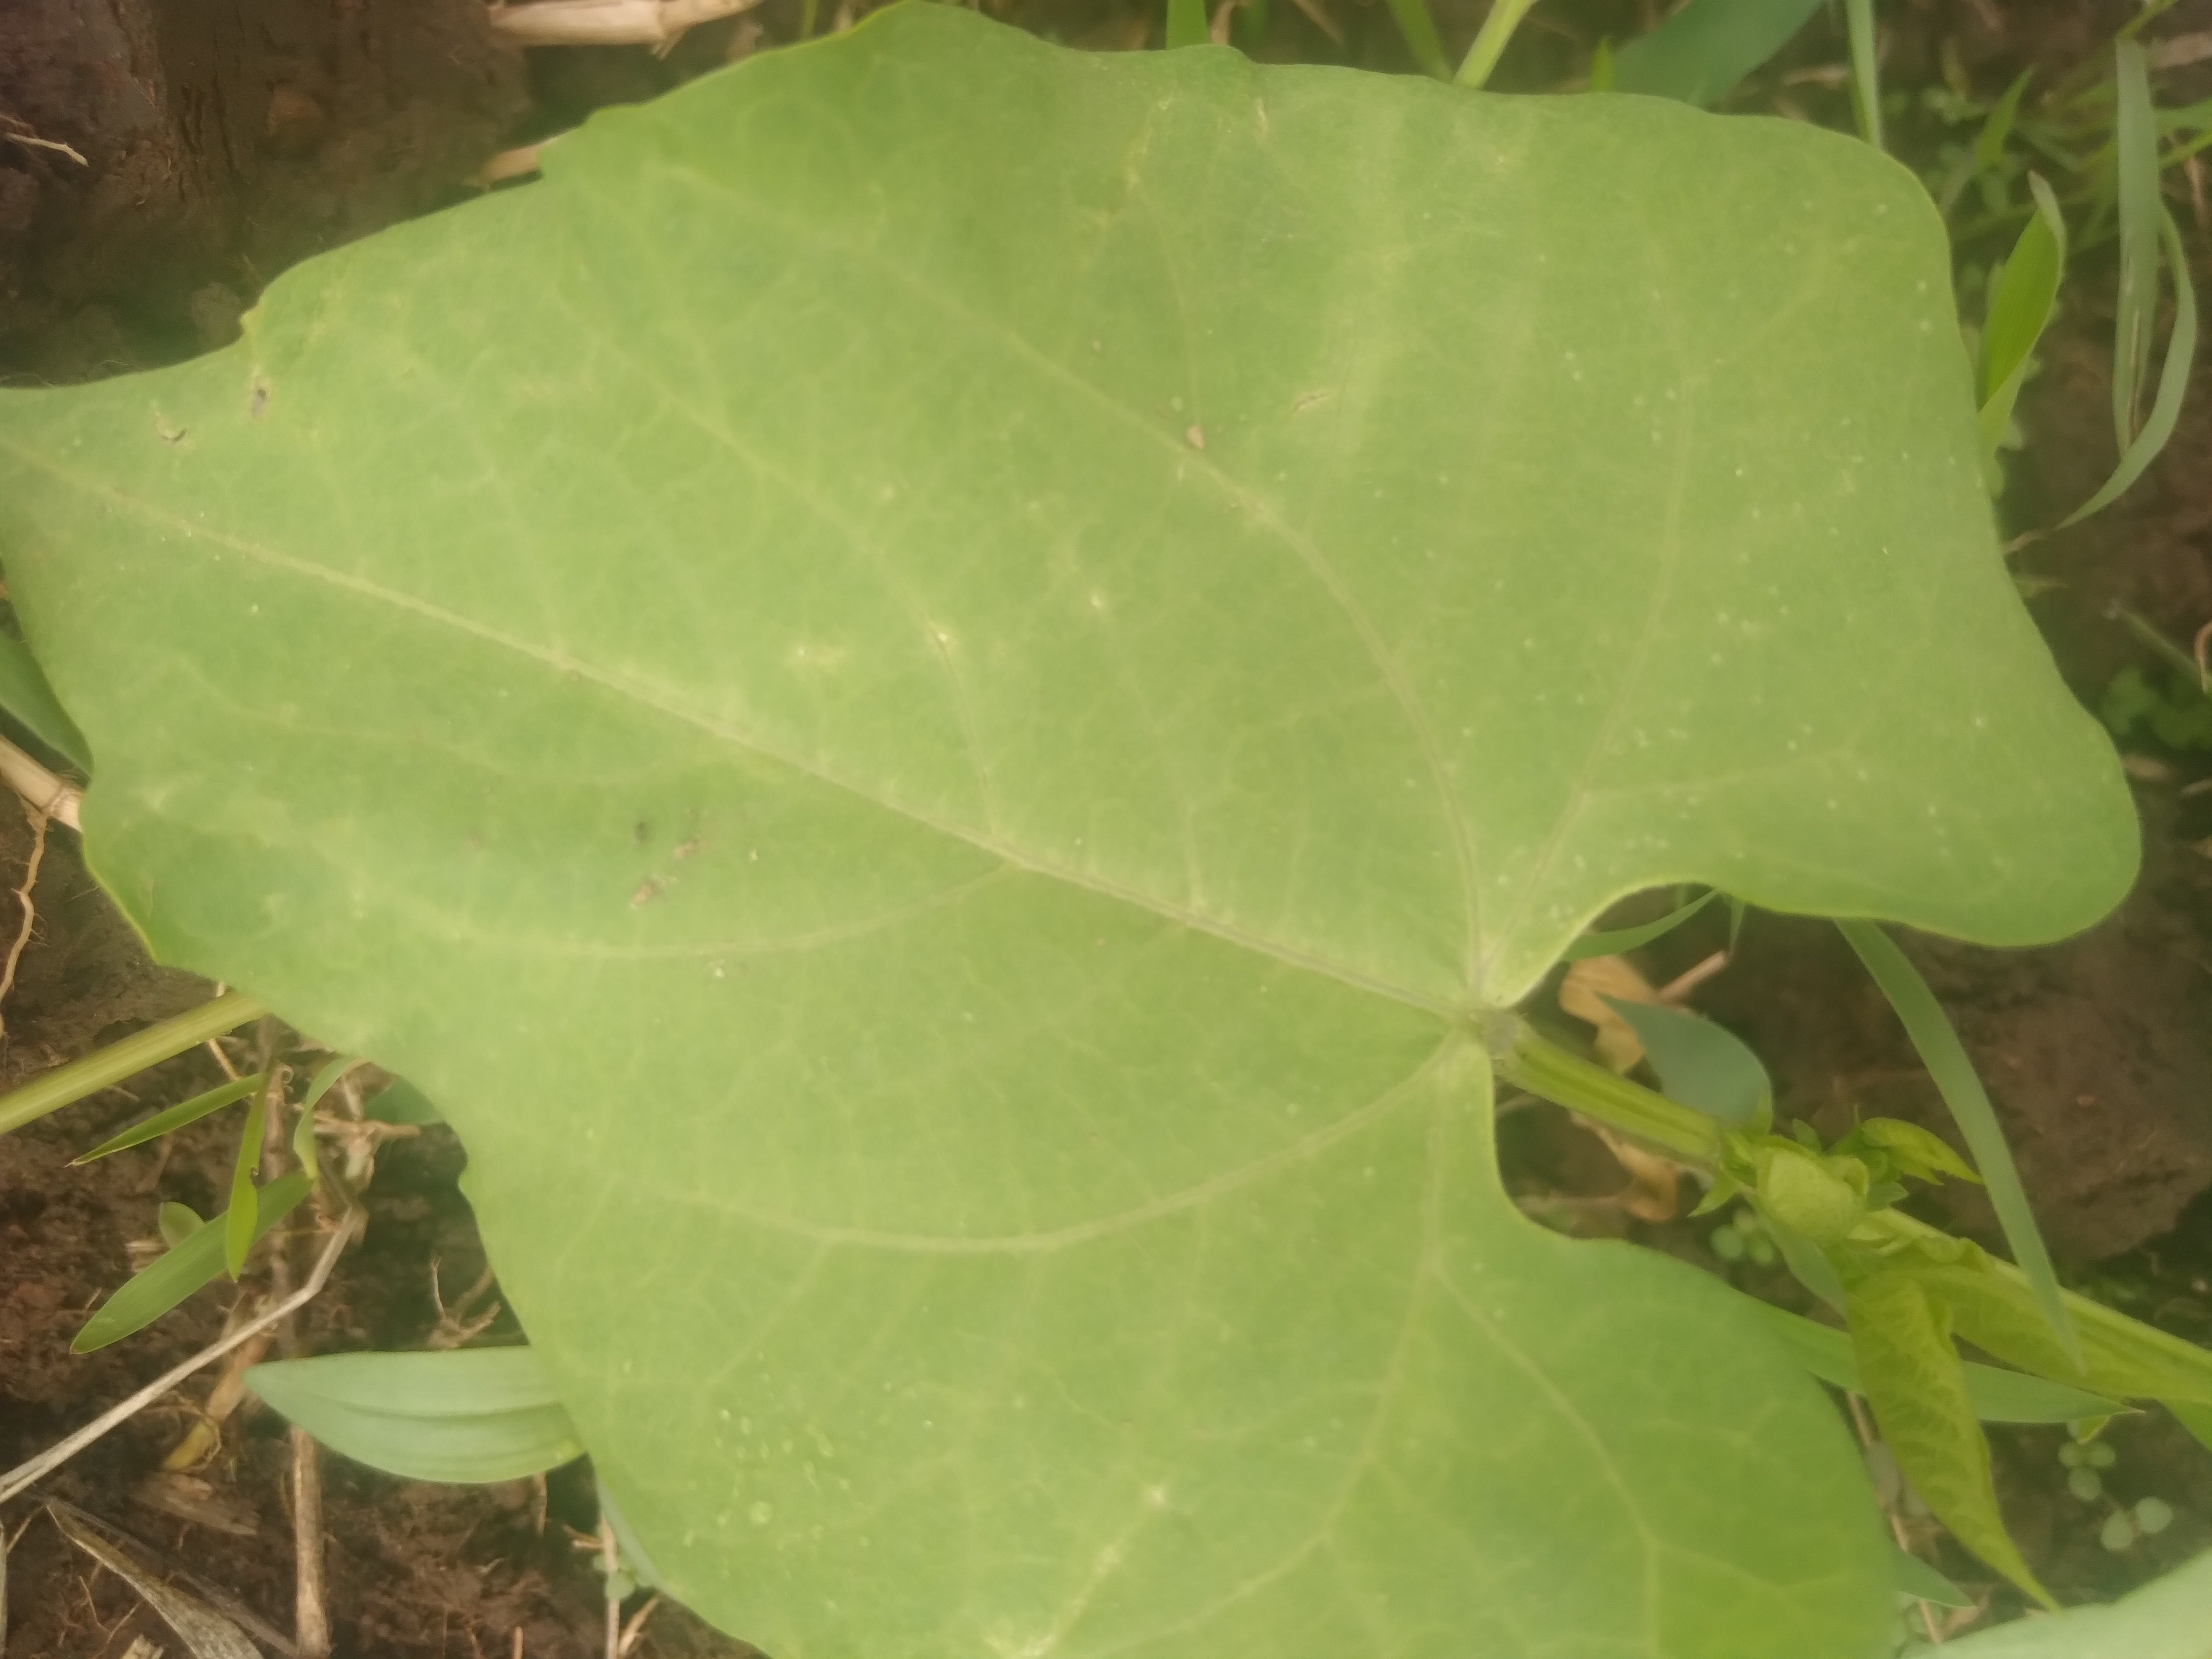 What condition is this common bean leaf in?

healthy
